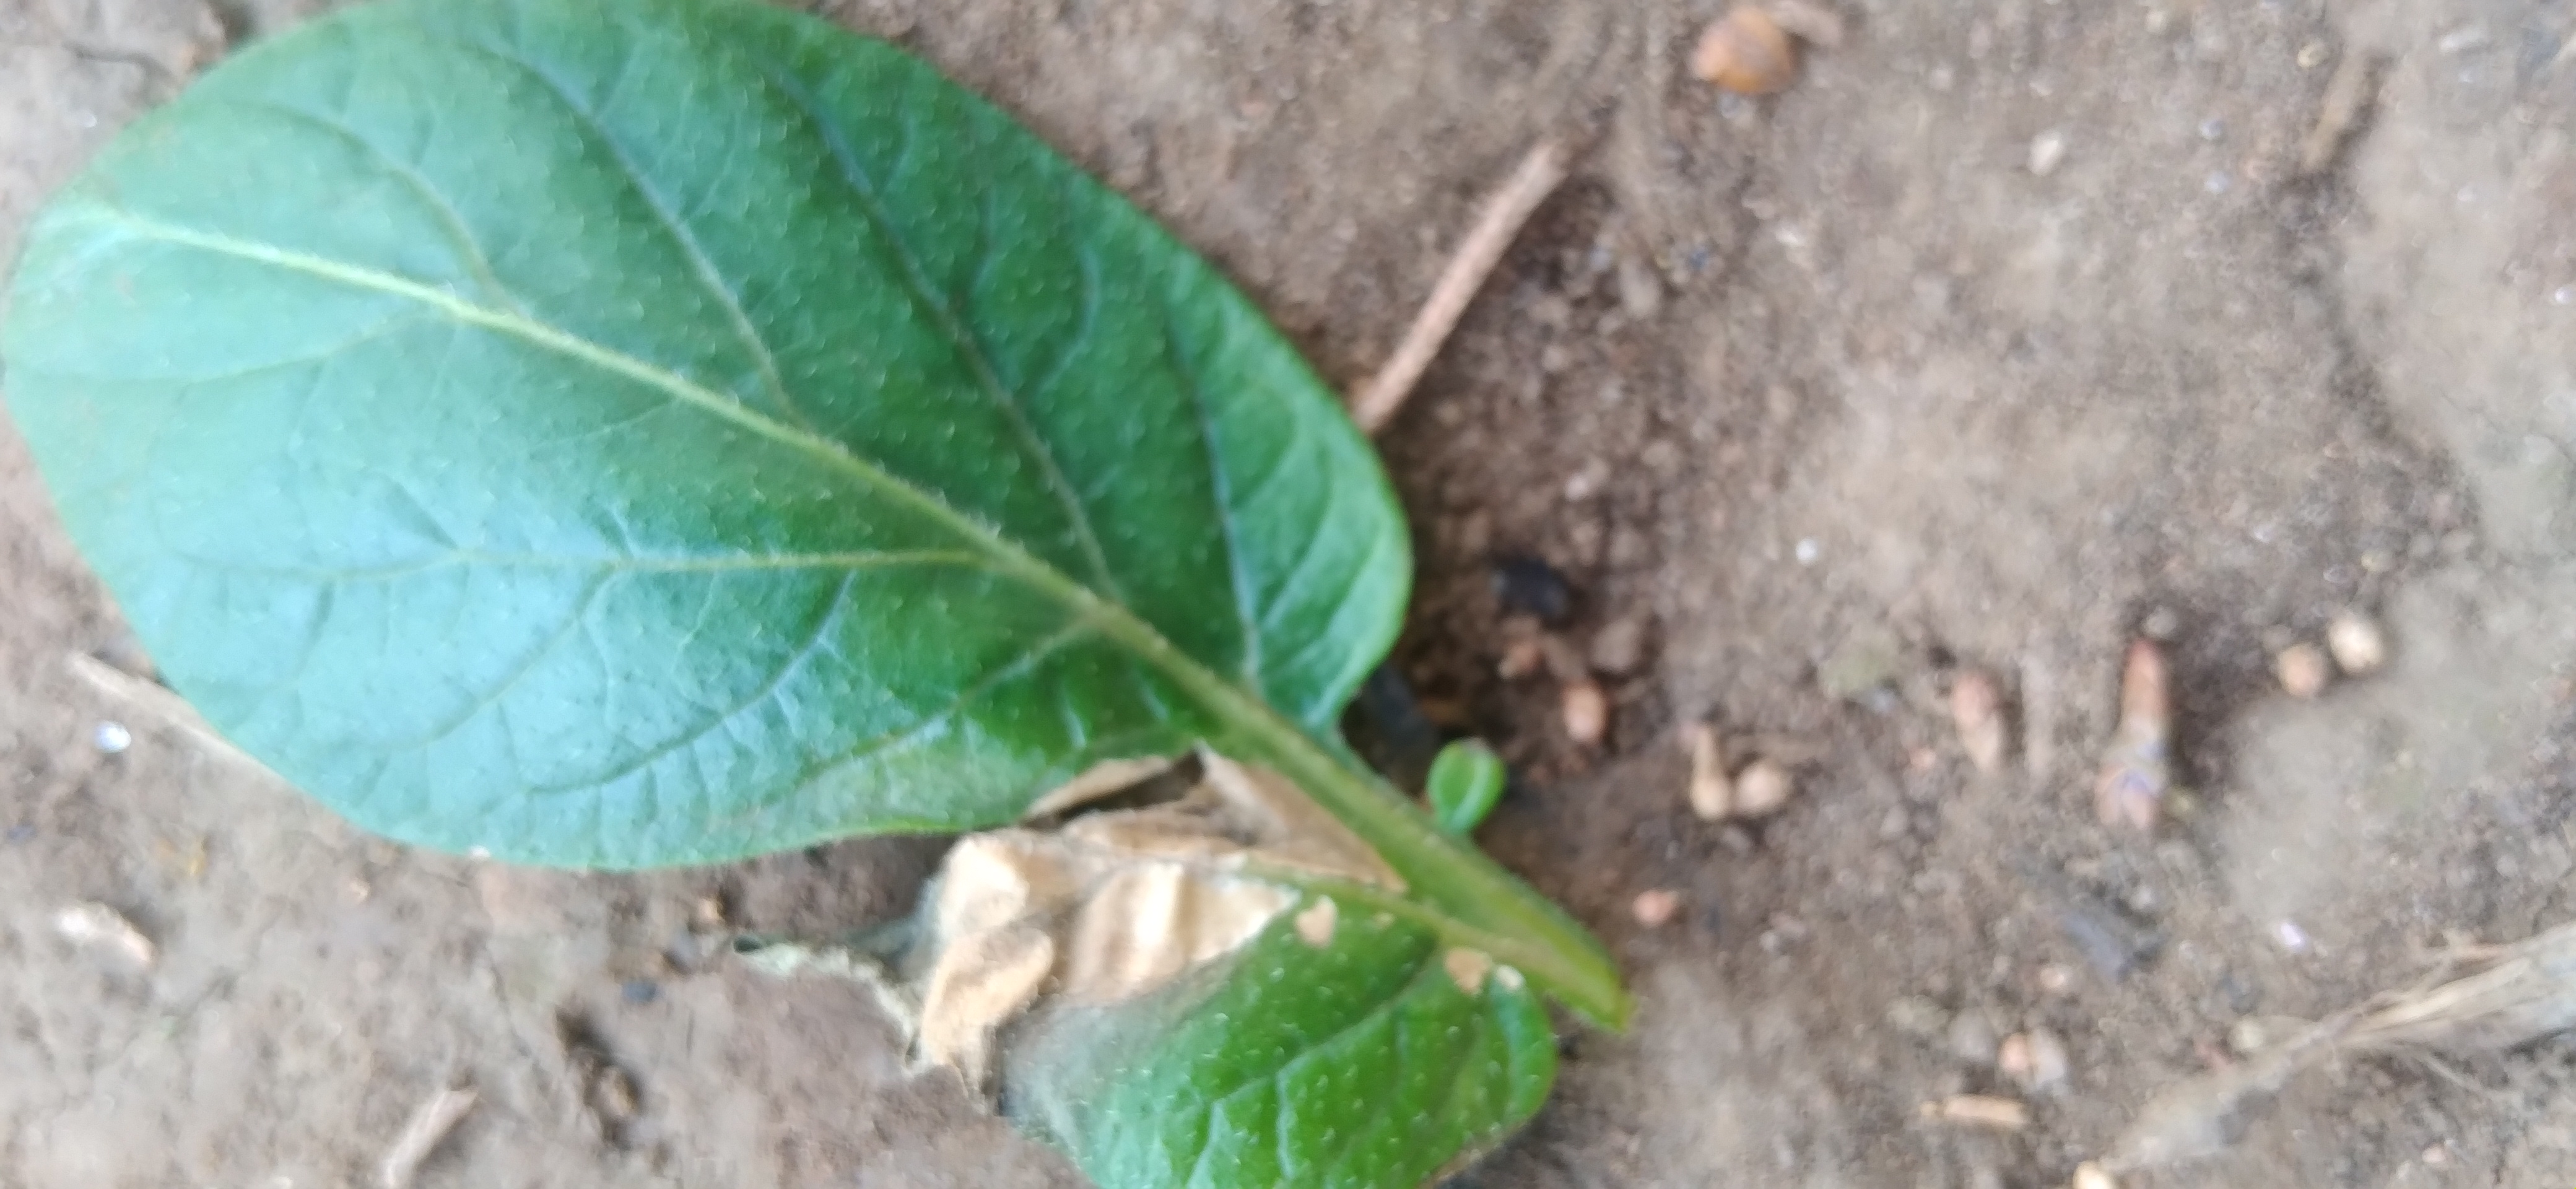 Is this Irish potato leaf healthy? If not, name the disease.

early blight
